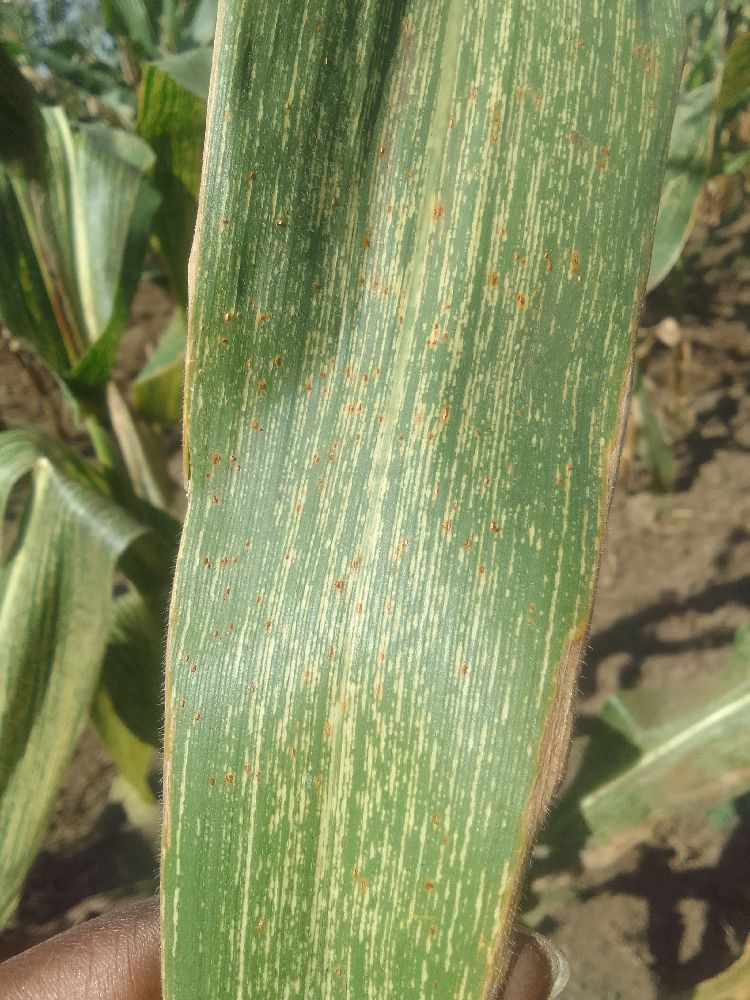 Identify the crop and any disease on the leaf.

maize, maize streak virus
